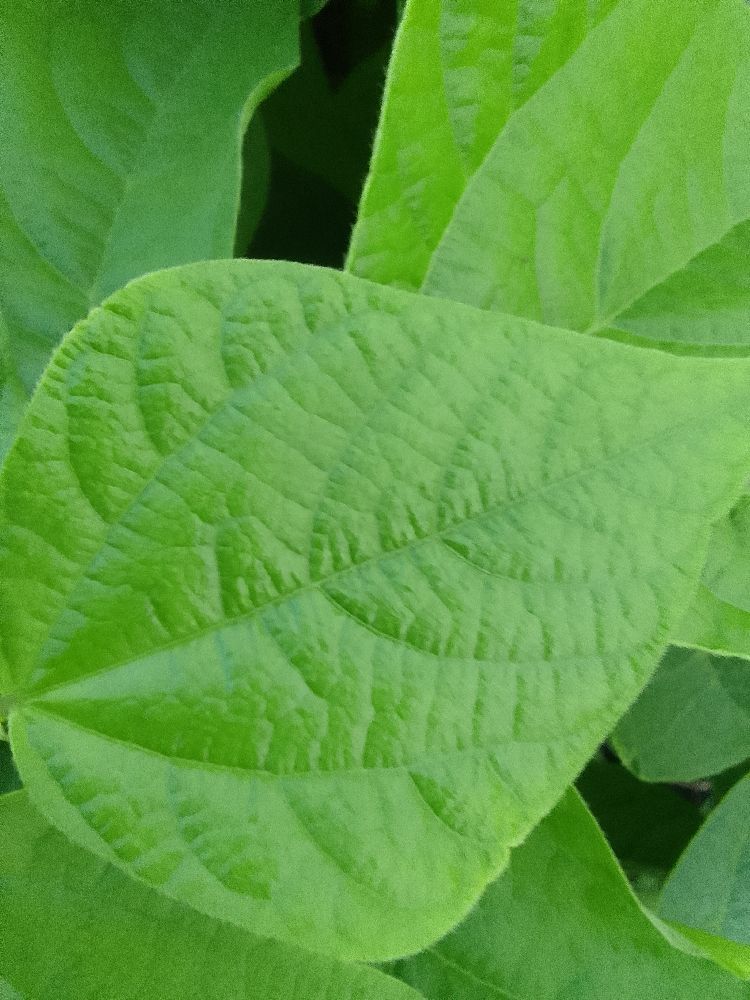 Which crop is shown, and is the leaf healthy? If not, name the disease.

common bean, healthy
